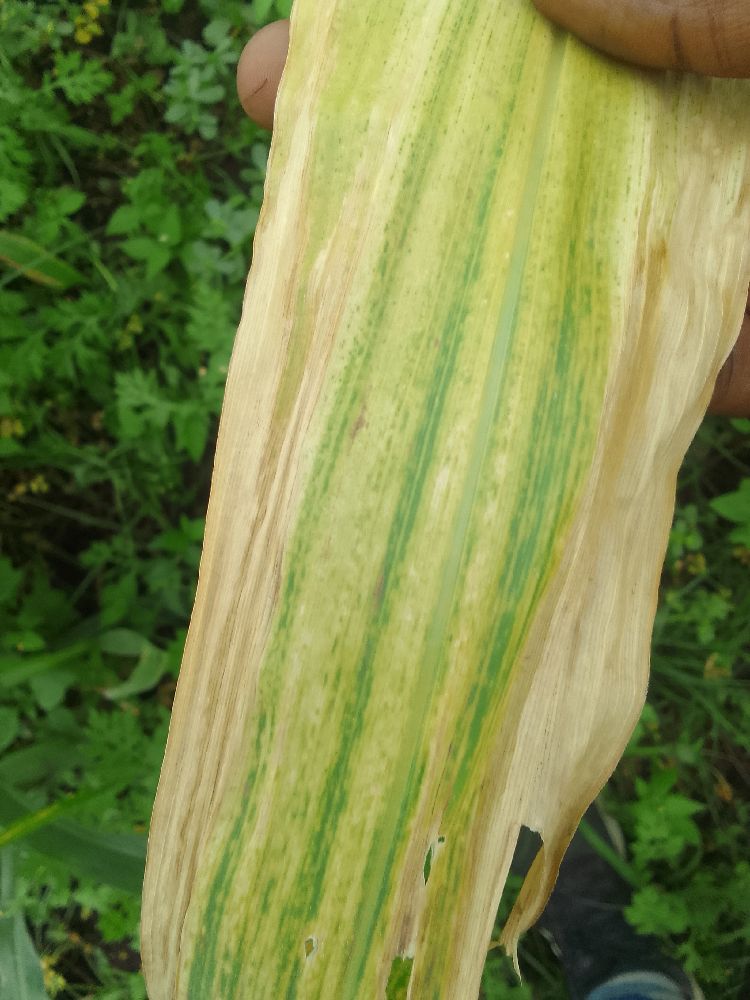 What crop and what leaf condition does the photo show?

maize, maize lethal necrosis
